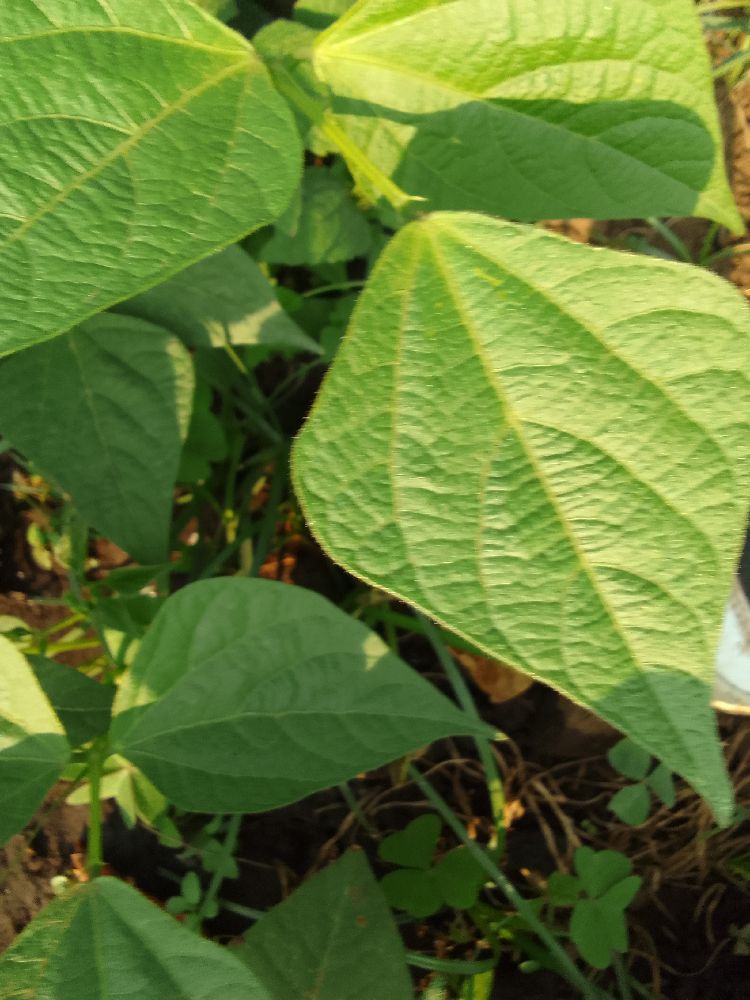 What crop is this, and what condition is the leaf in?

common bean, healthy
